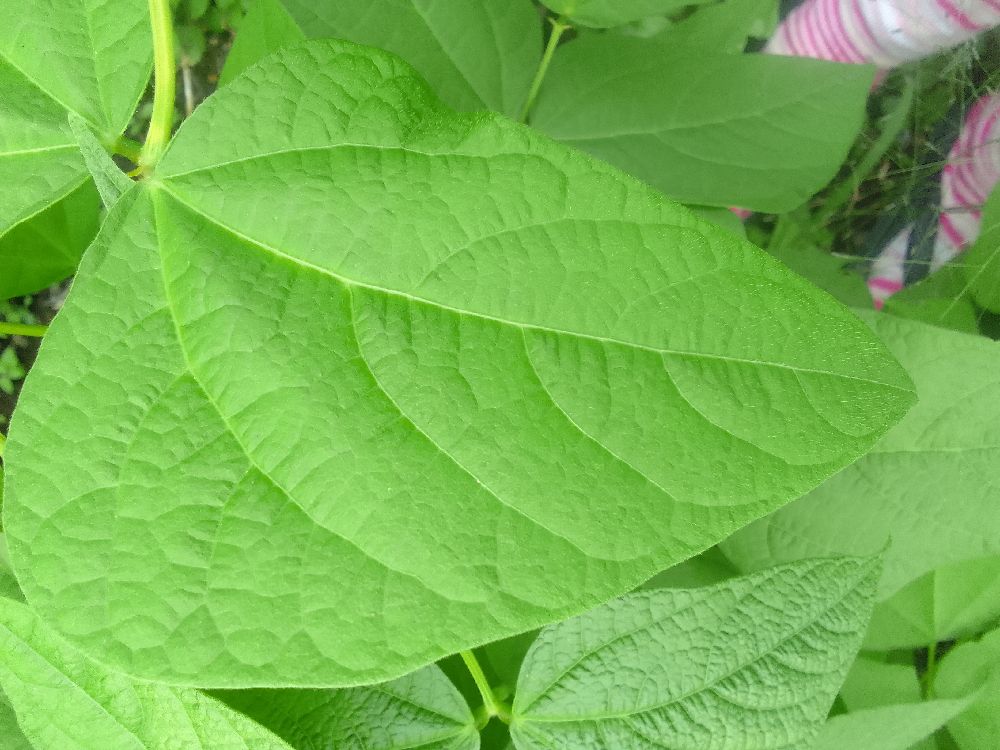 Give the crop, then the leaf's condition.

common bean, healthy
